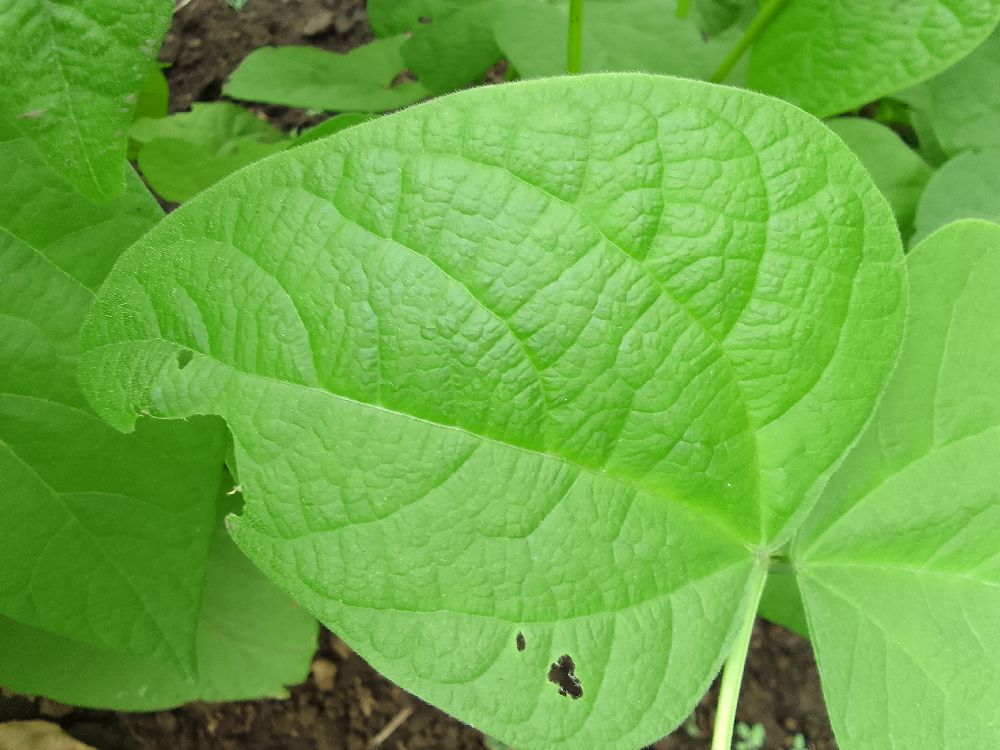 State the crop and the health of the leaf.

common bean, healthy
